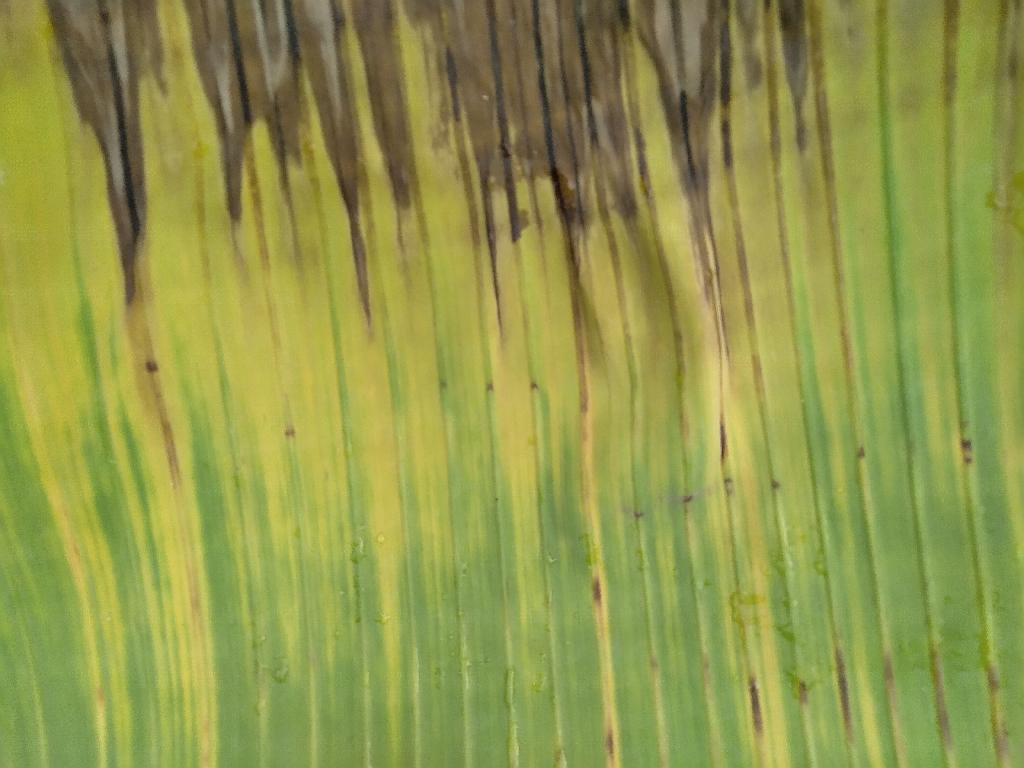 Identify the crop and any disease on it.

banana, fusarium wilt race 1
